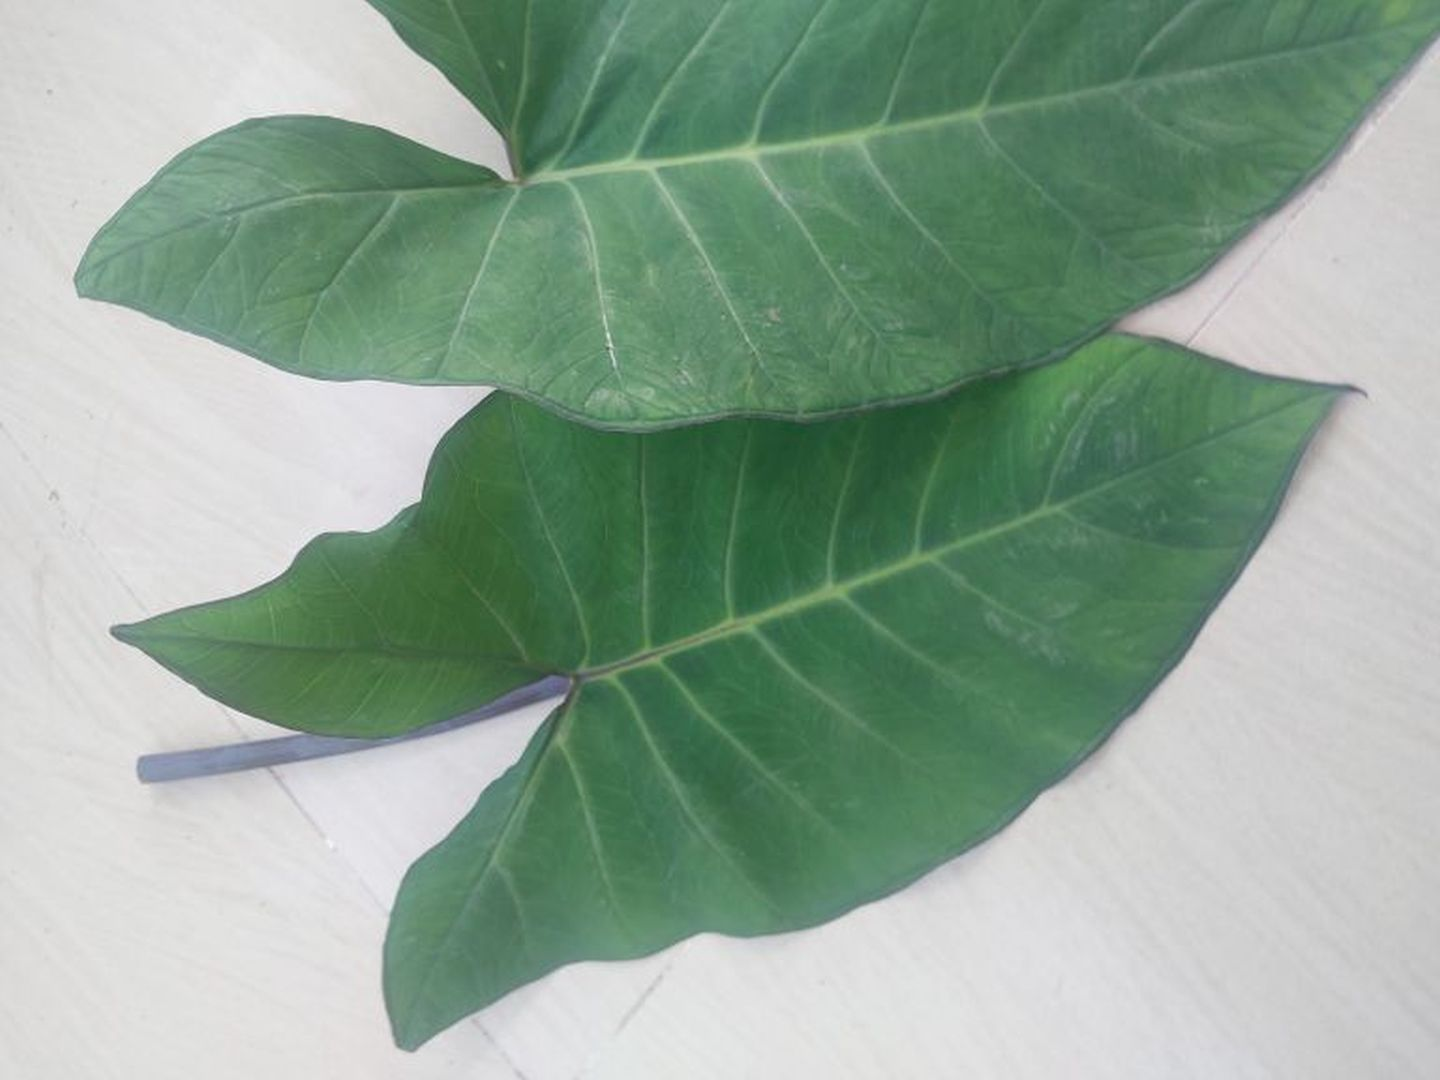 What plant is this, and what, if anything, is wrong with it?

taro, healthy
